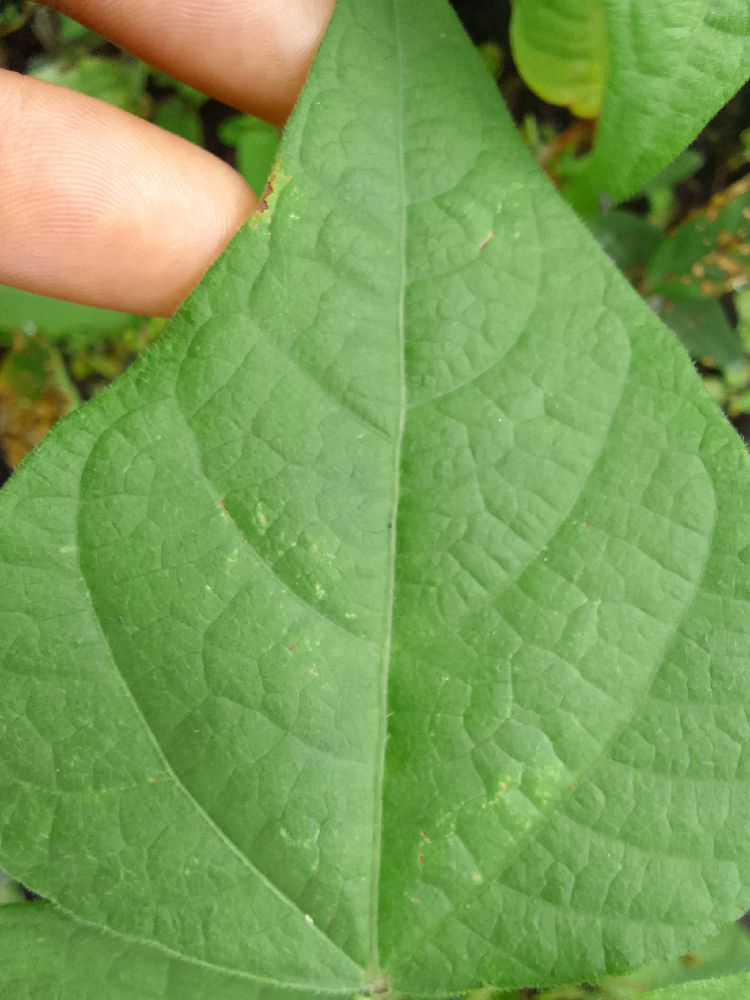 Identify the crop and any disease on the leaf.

common bean, healthy
